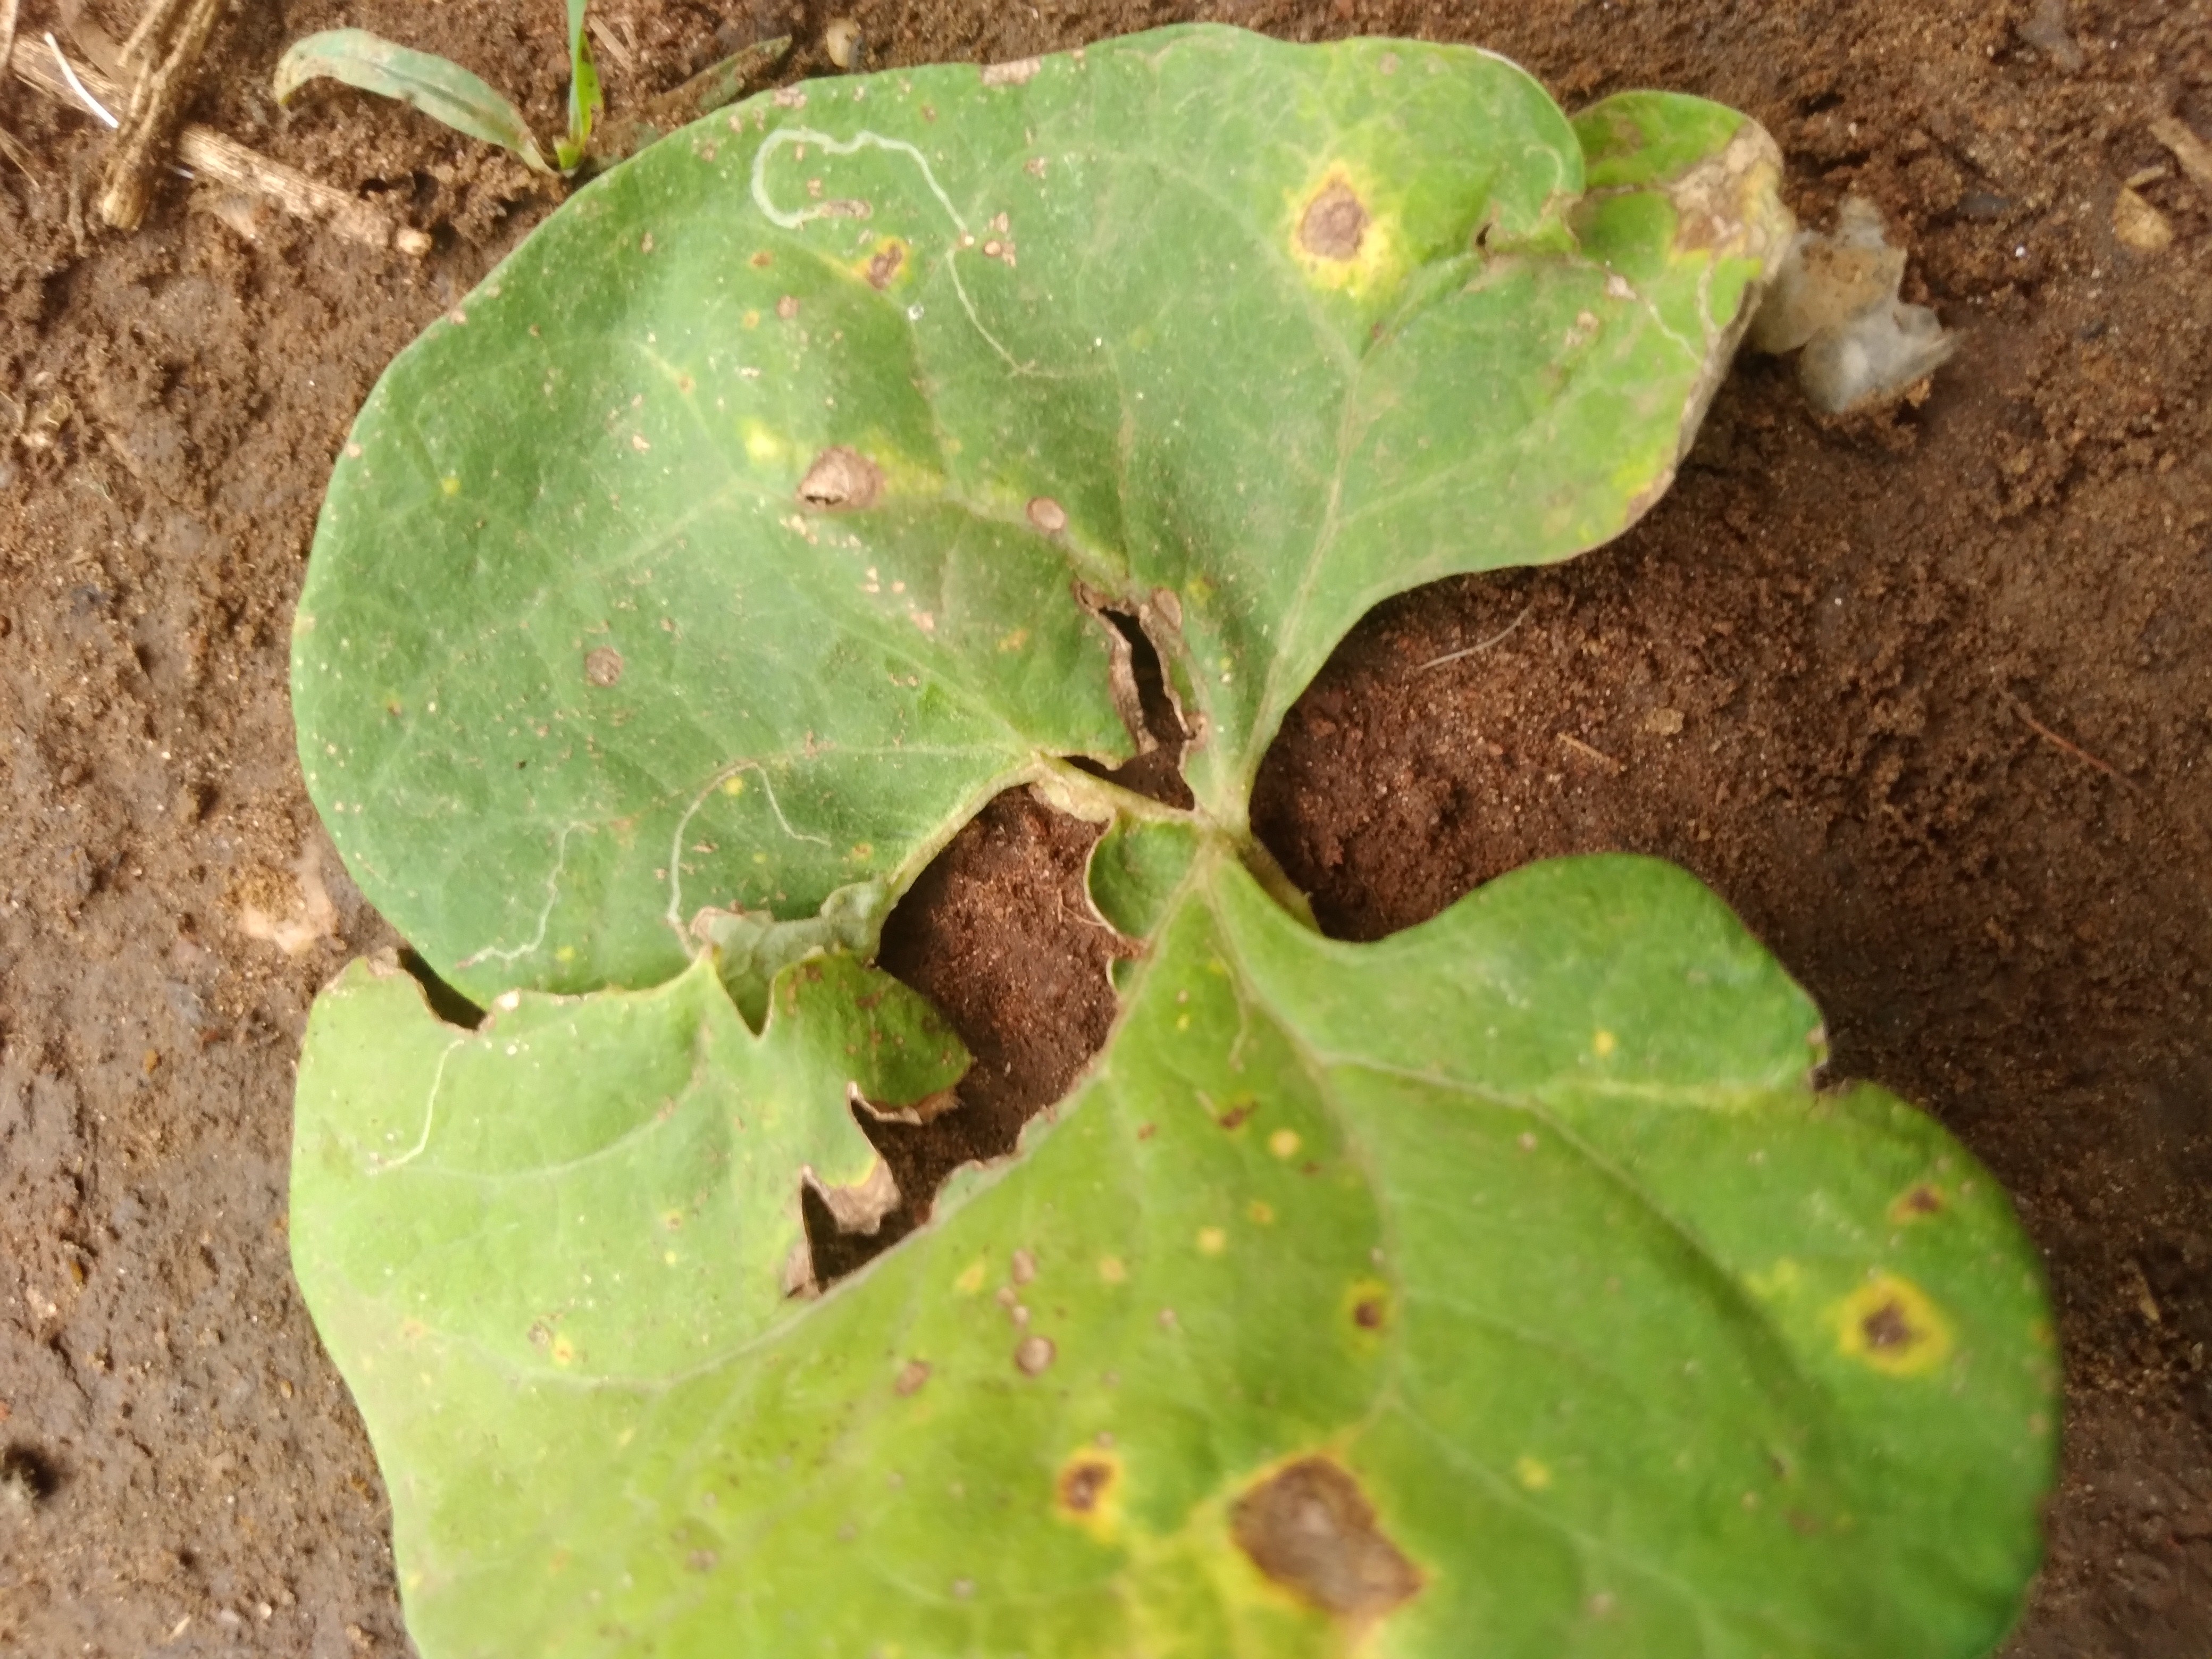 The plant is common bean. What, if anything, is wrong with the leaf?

rust
